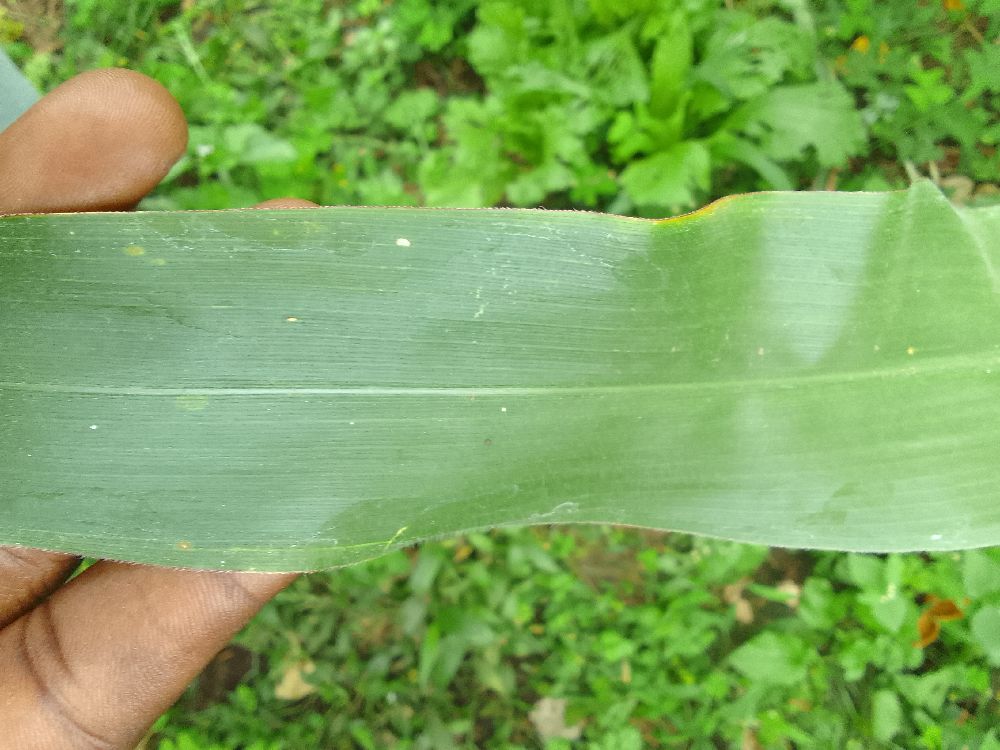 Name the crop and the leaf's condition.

maize, healthy
